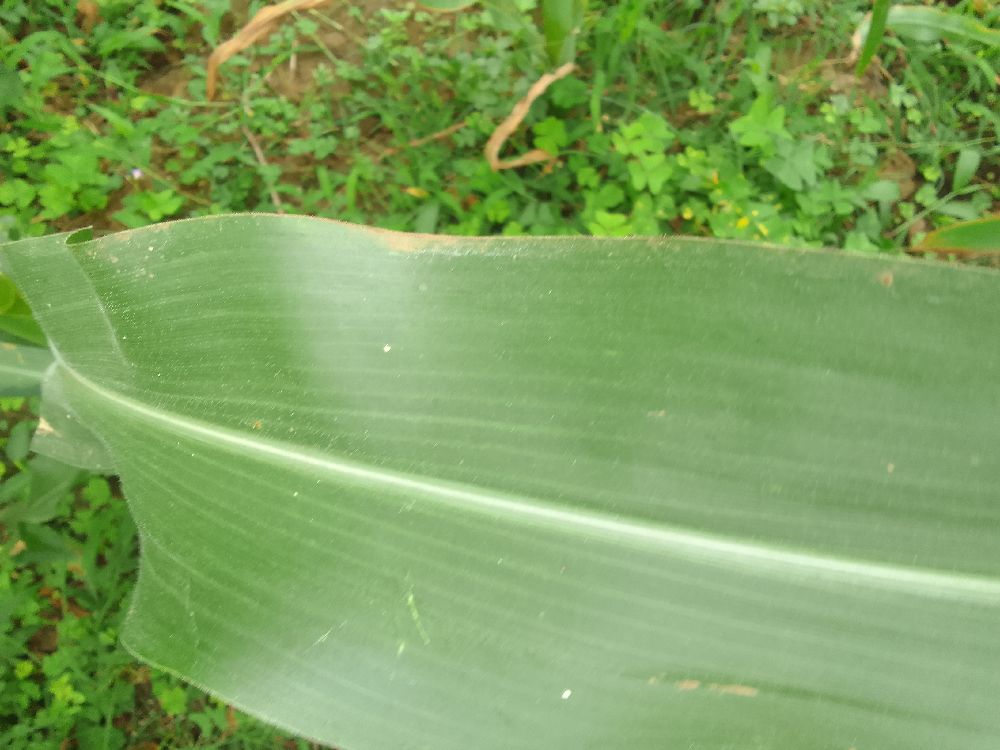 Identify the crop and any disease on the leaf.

maize, healthy
